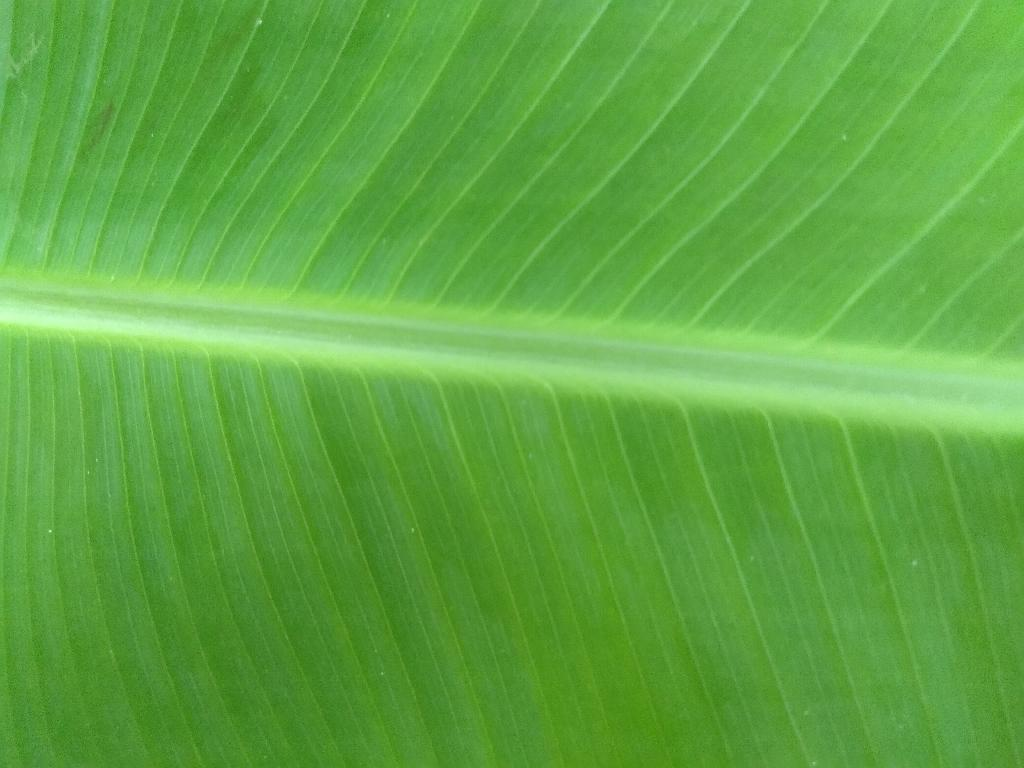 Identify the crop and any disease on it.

banana, healthy
